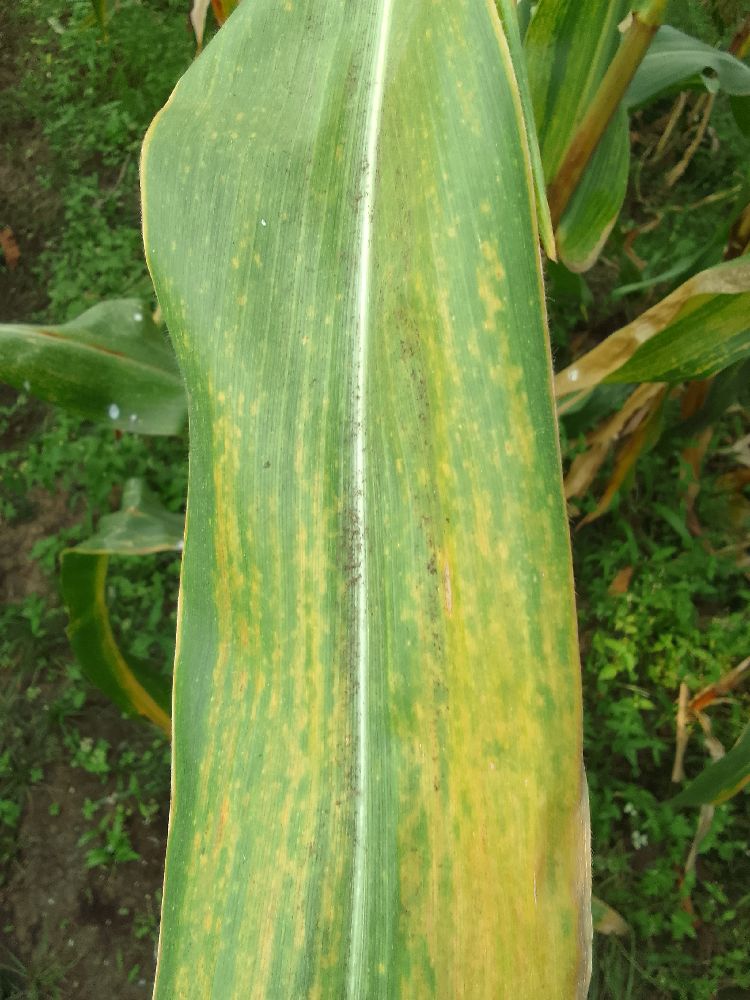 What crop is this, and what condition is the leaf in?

maize, maize lethal necrosis
